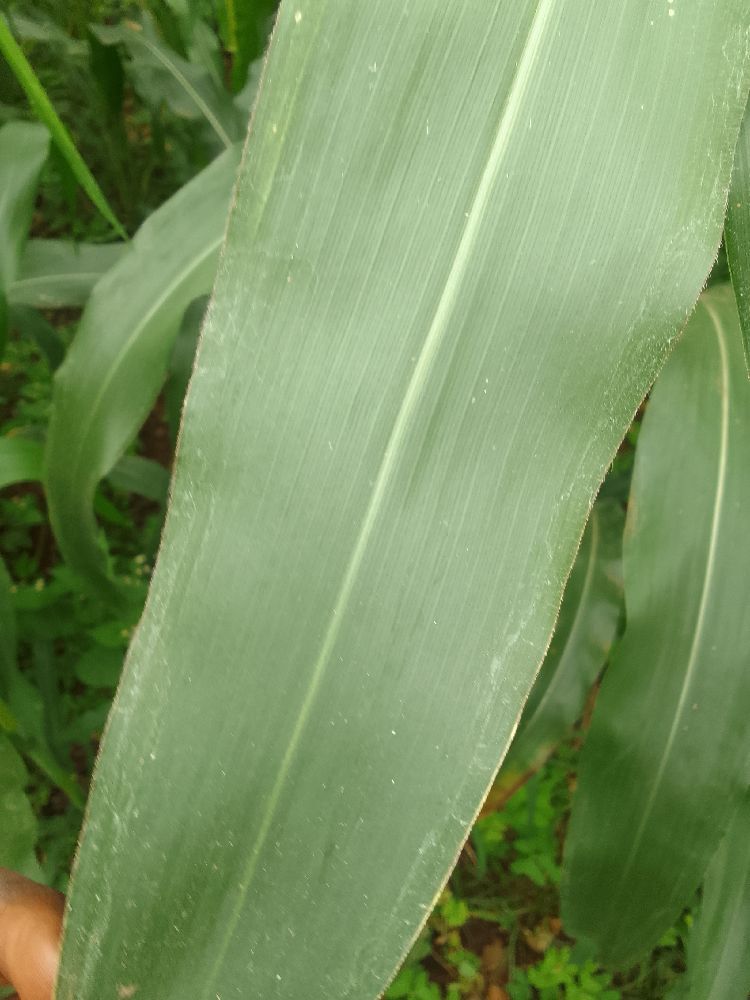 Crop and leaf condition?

maize, healthy
